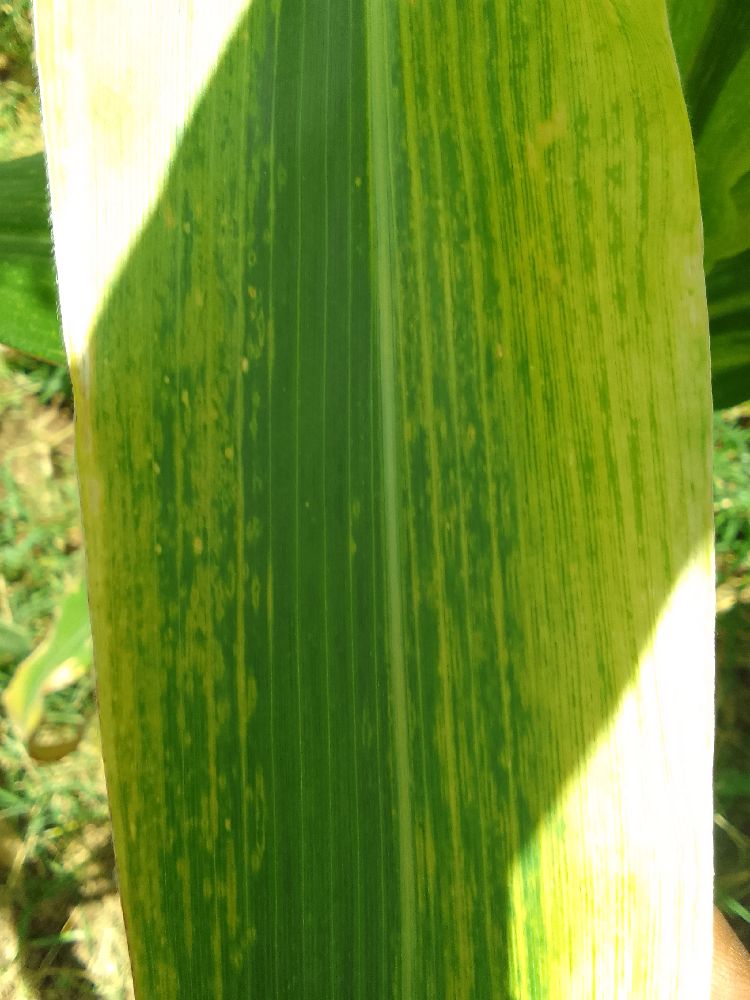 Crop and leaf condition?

maize, maize lethal necrosis
